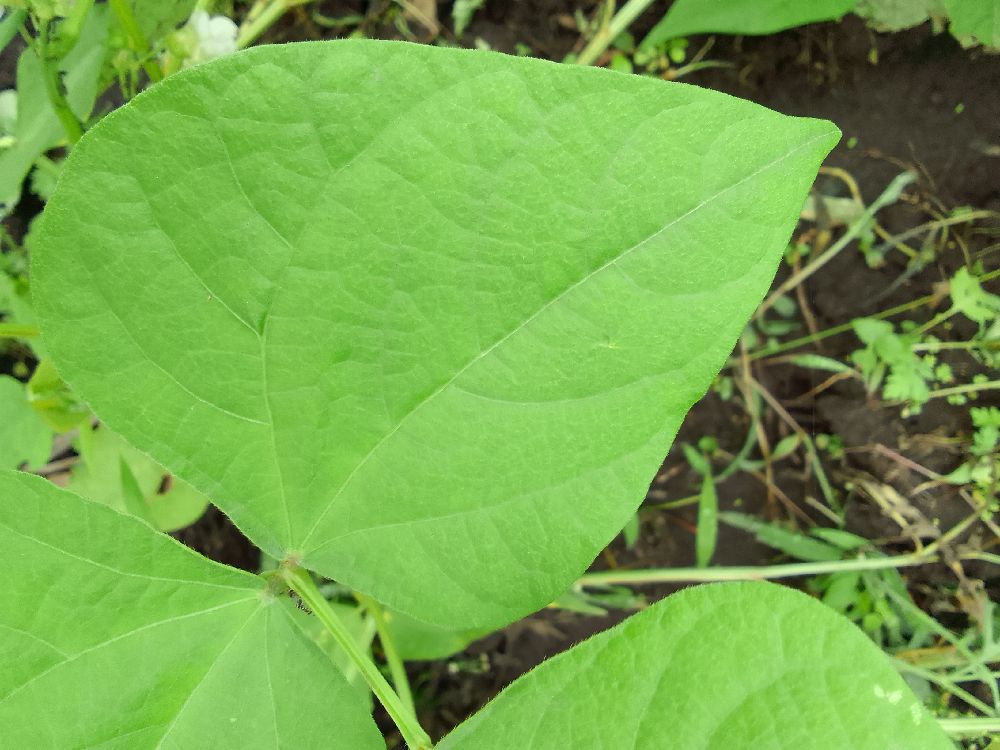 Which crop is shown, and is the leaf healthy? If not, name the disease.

common bean, healthy
